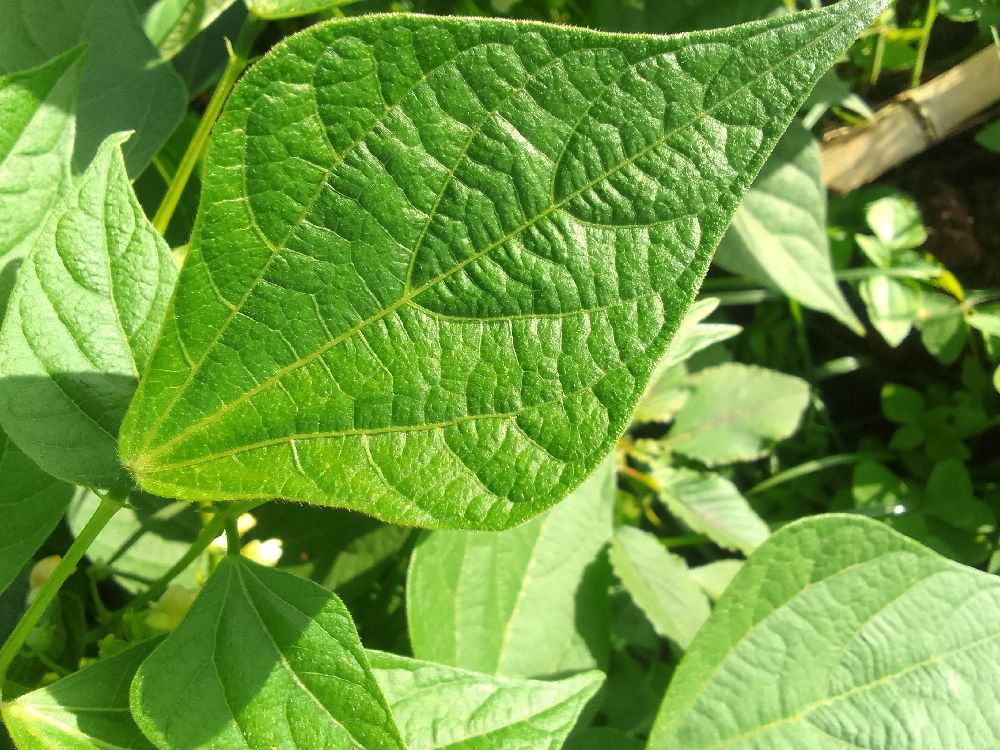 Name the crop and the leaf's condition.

common bean, healthy
